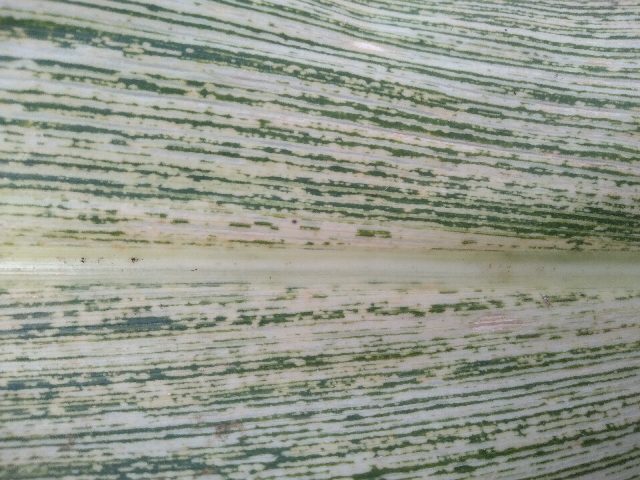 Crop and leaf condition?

maize, maize streak virus
